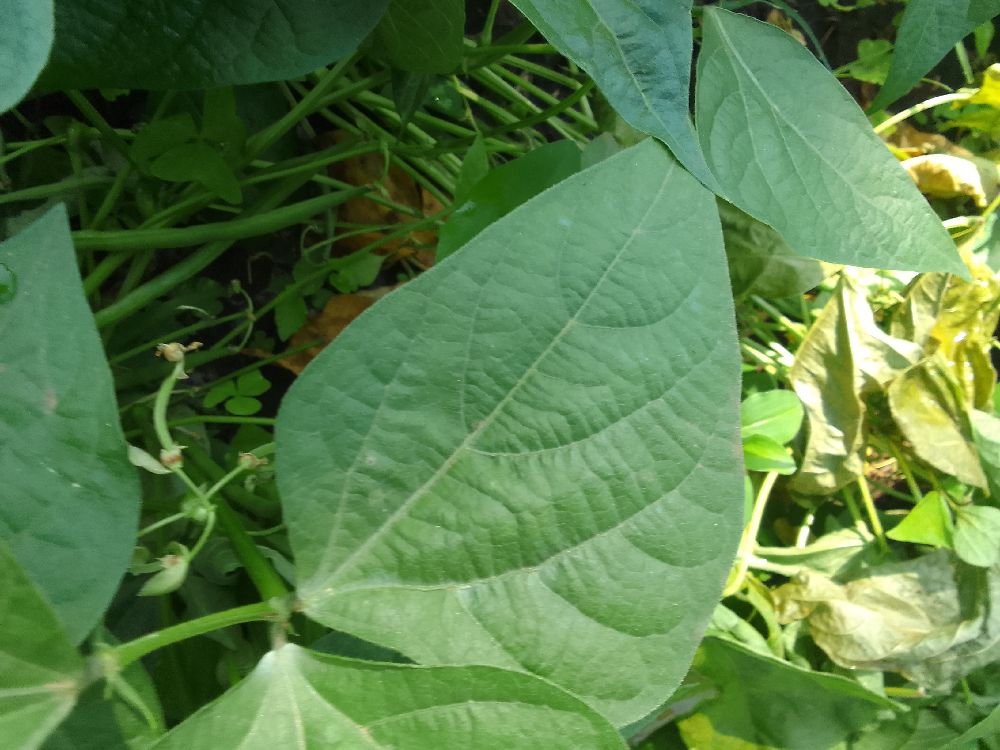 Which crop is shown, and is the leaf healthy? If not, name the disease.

common bean, healthy
